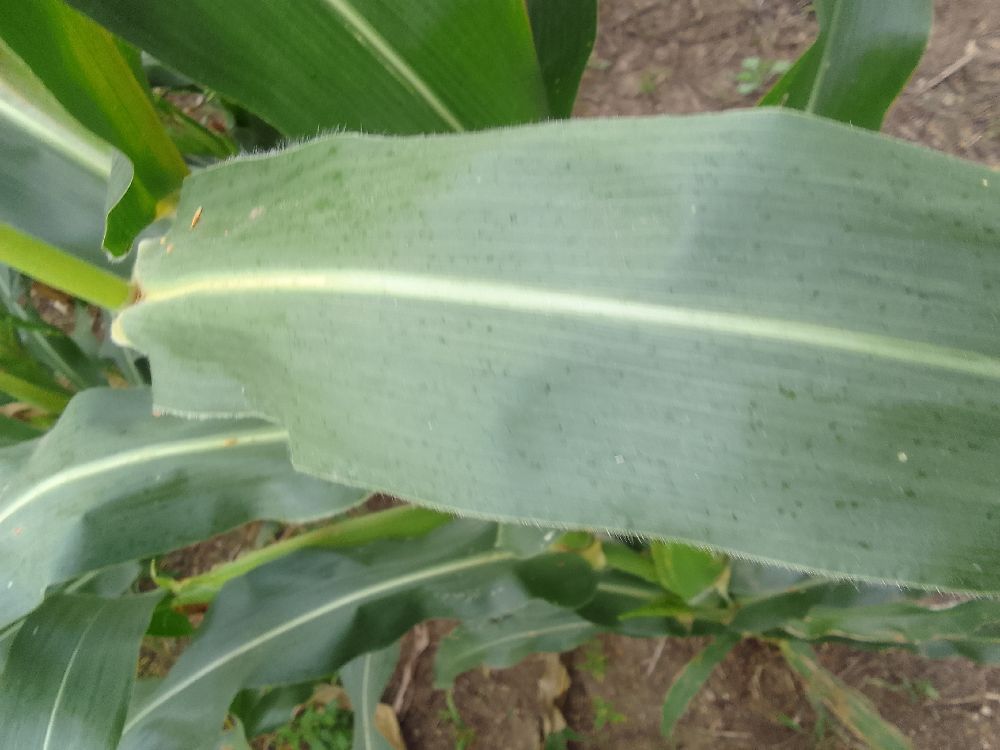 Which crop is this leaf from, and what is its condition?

maize, healthy
